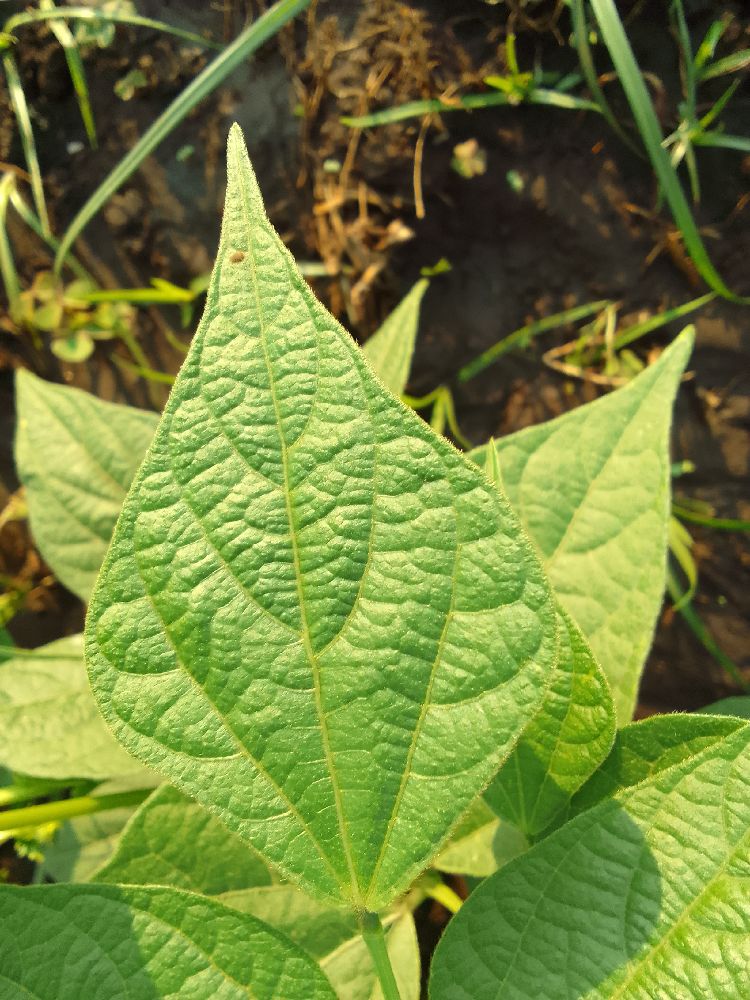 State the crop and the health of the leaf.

common bean, healthy
